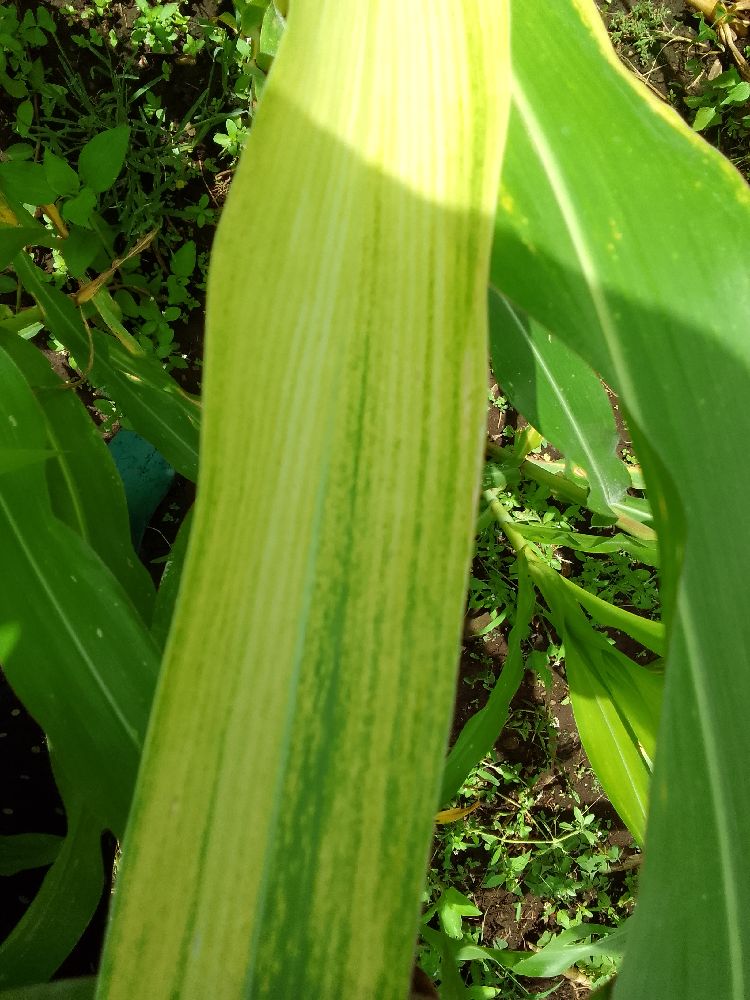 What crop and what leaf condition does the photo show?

maize, maize lethal necrosis
